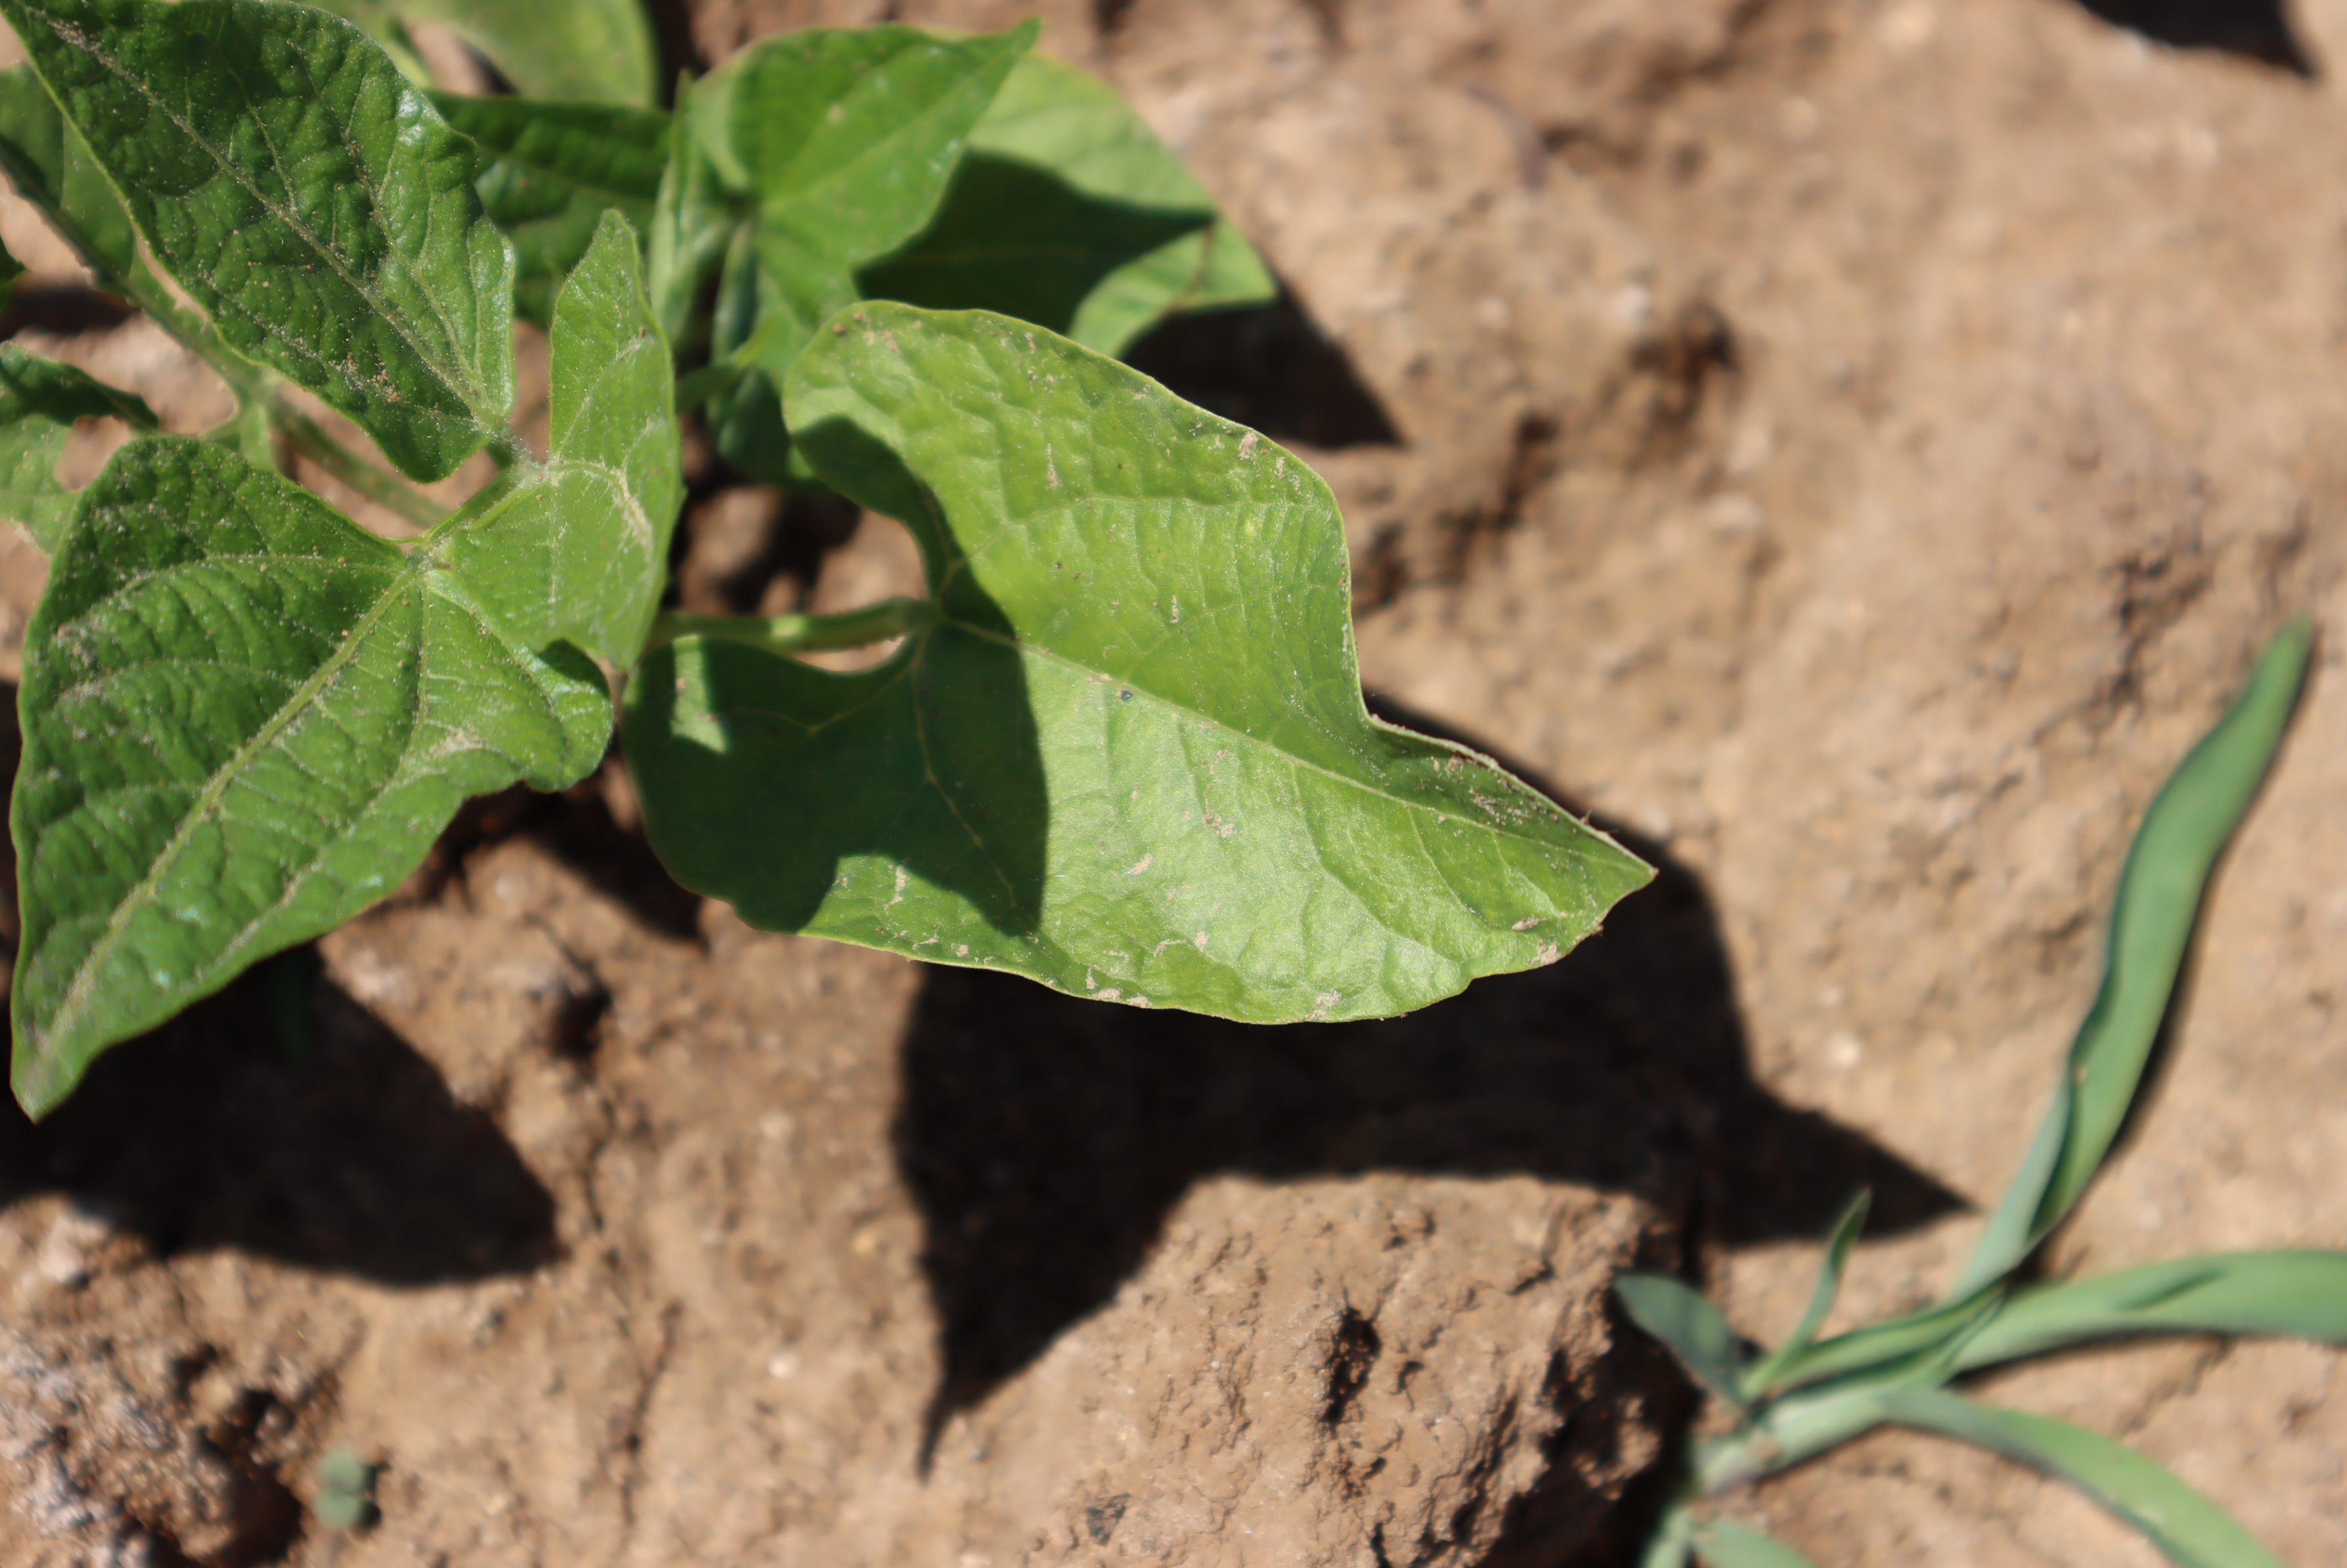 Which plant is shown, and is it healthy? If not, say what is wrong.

green beans, aphids
